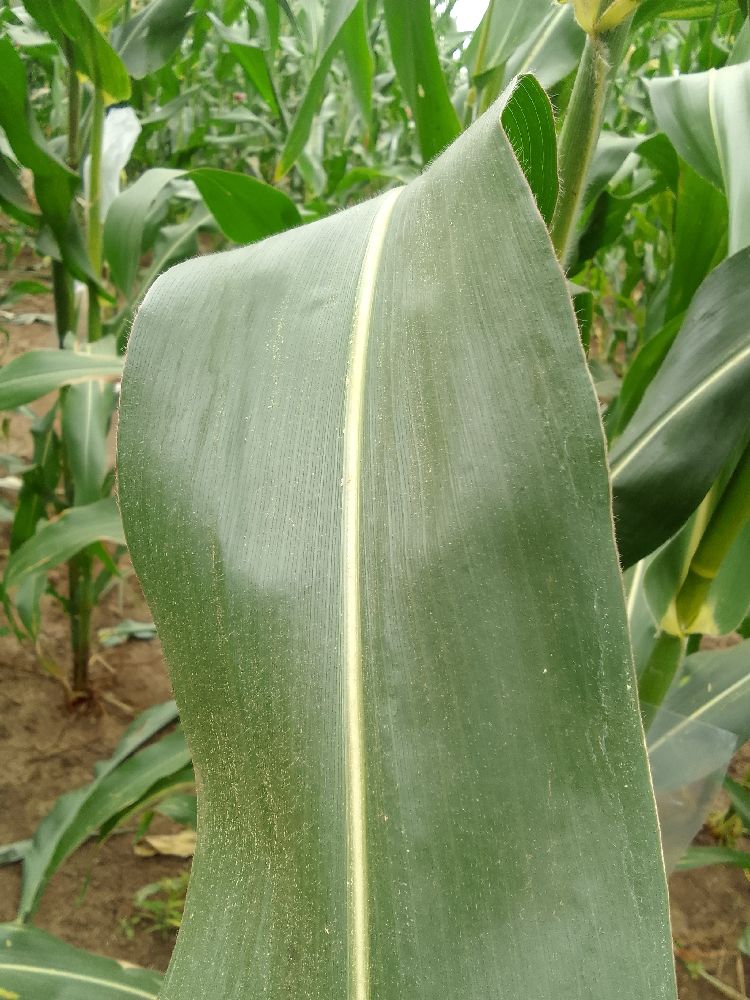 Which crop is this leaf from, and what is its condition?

maize, healthy
